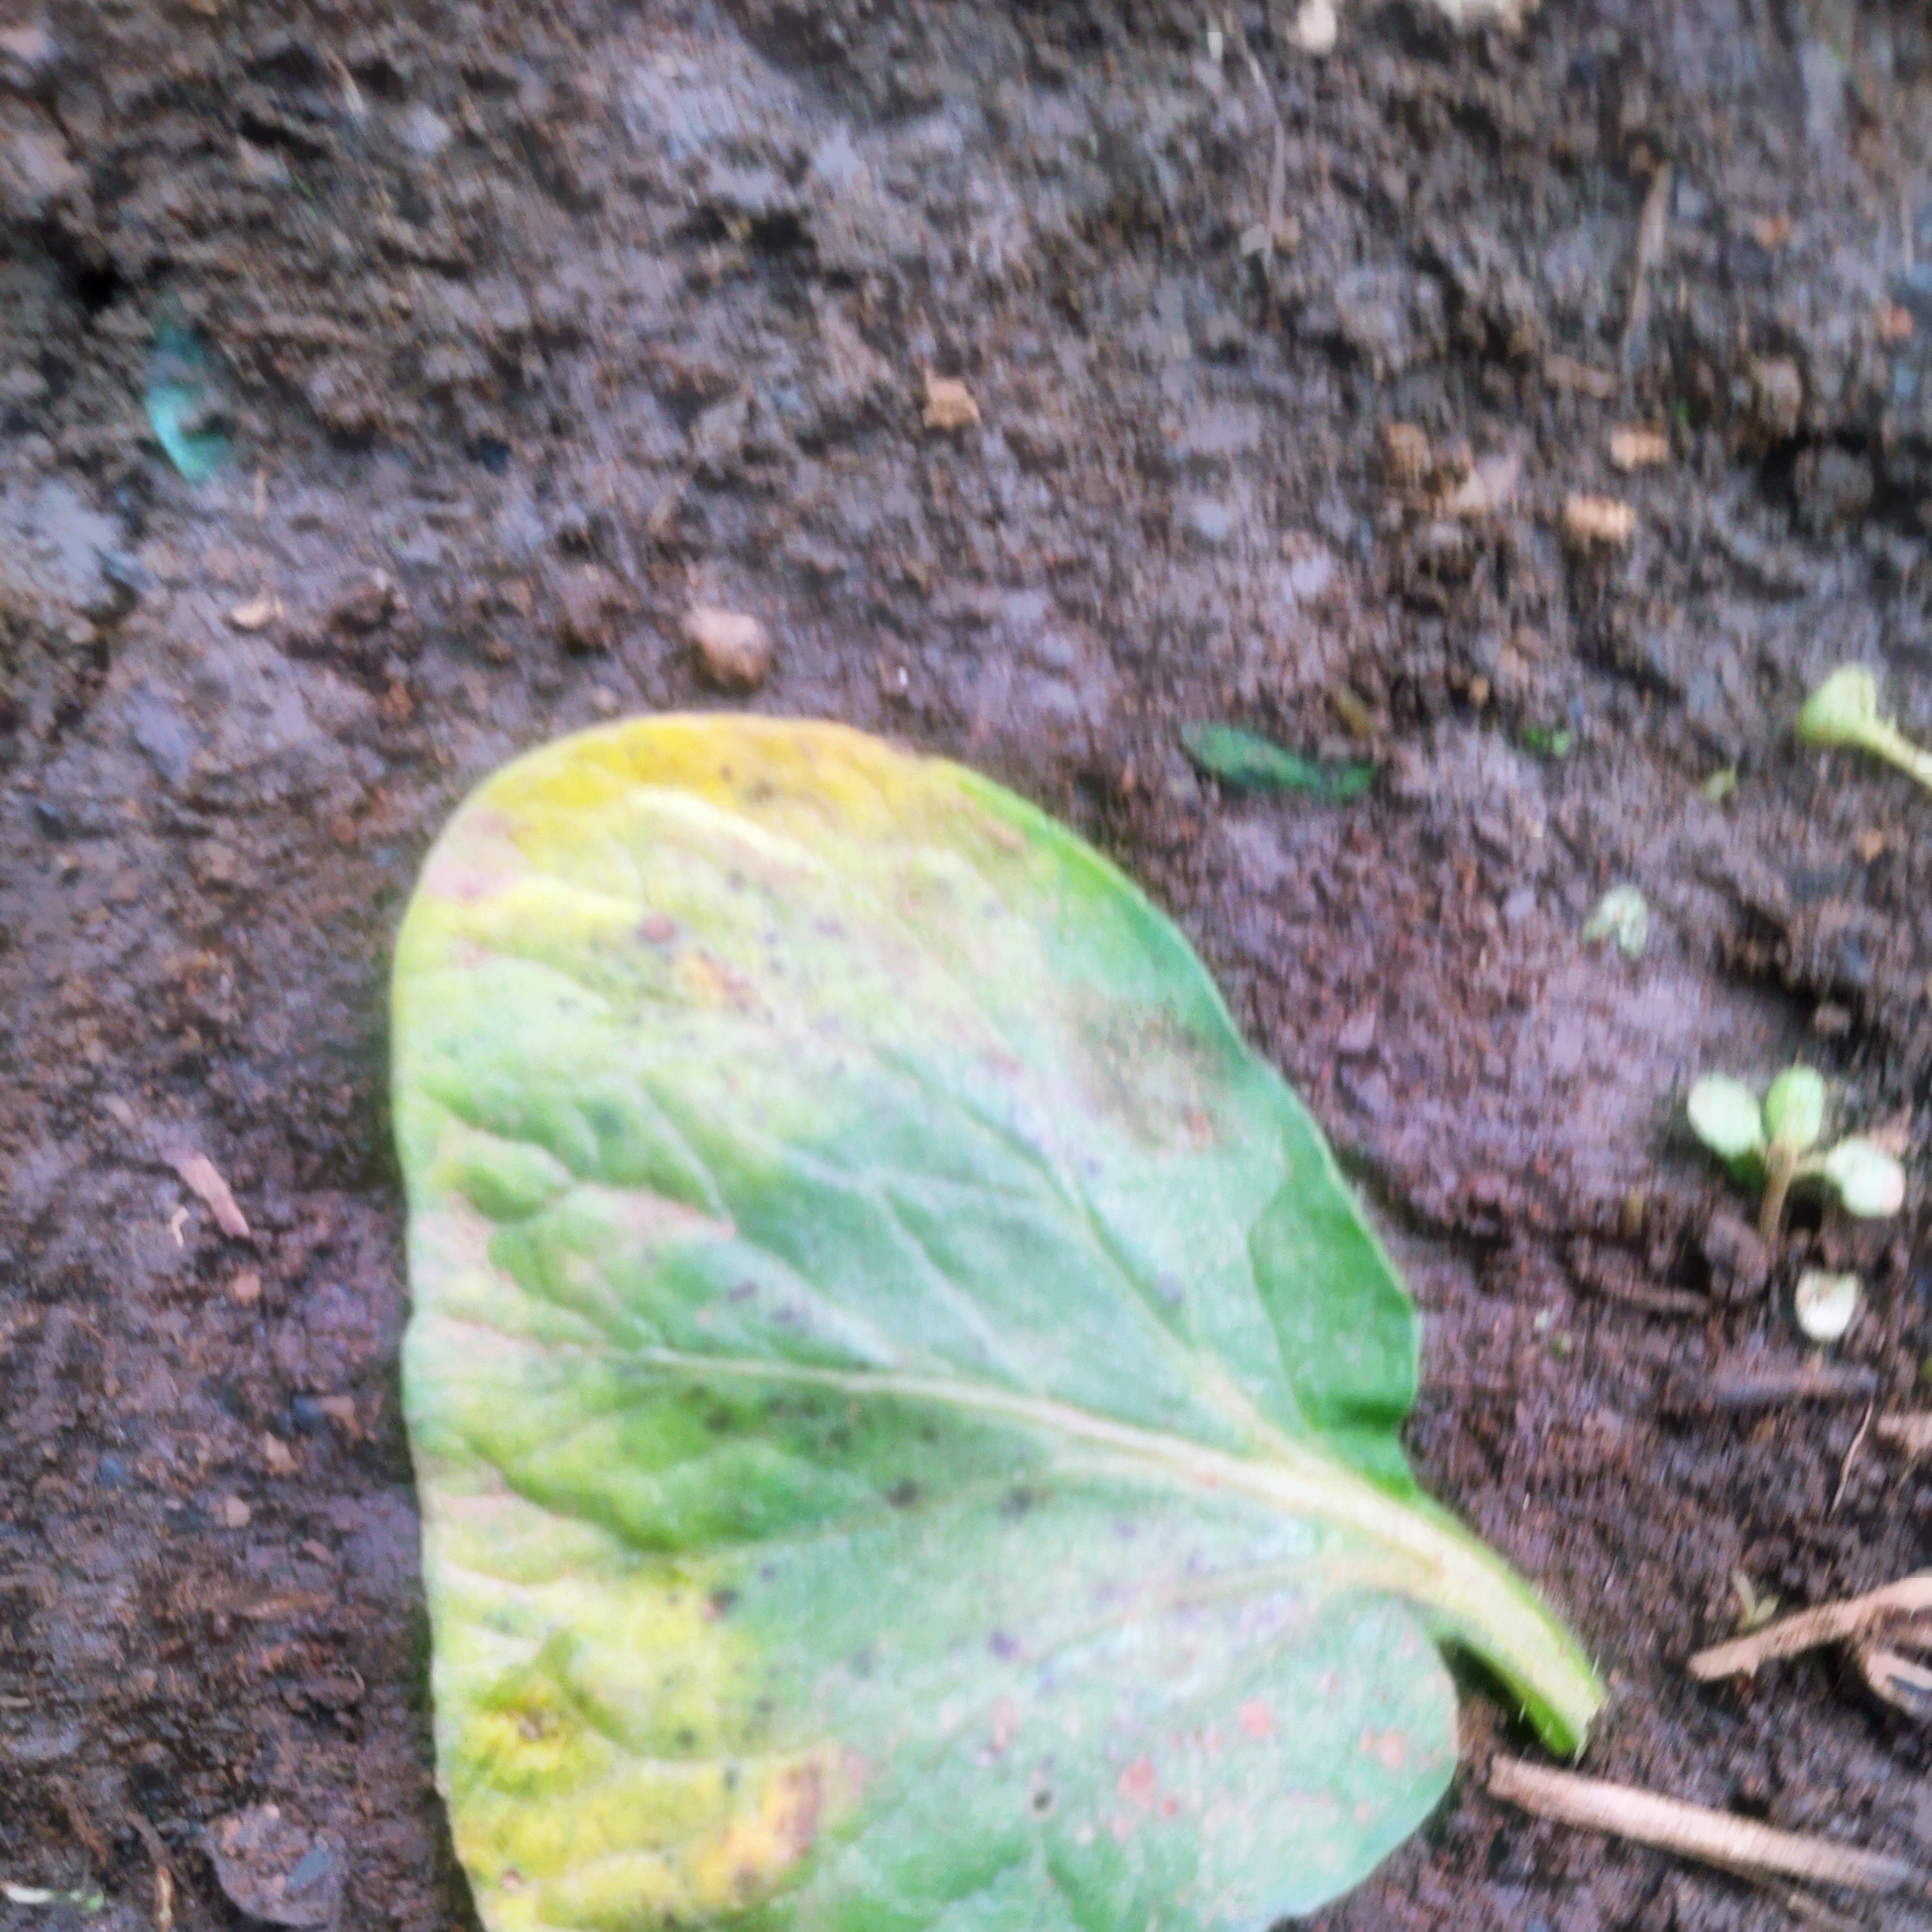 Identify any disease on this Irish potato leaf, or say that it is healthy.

late blight
